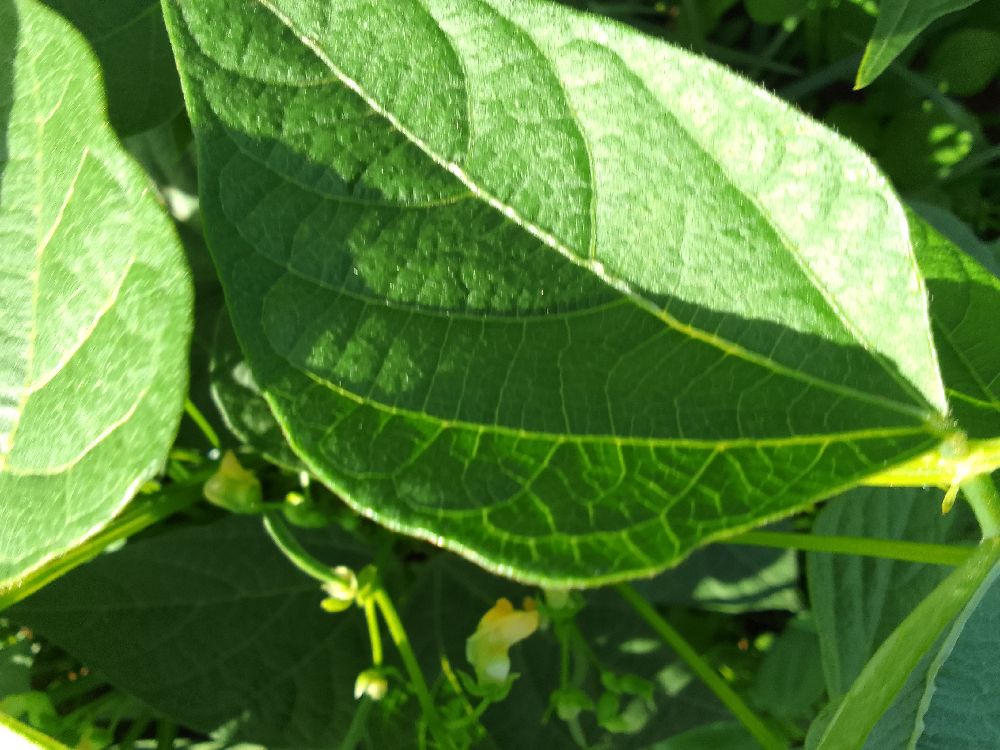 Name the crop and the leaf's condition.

common bean, healthy
